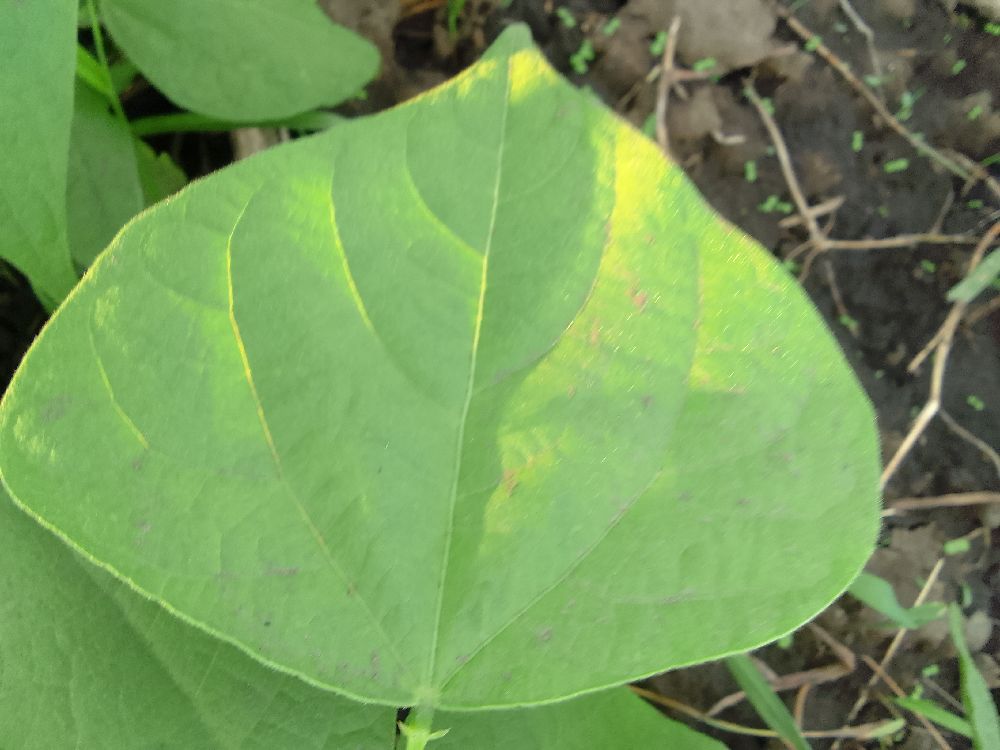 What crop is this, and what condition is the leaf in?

common bean, healthy
